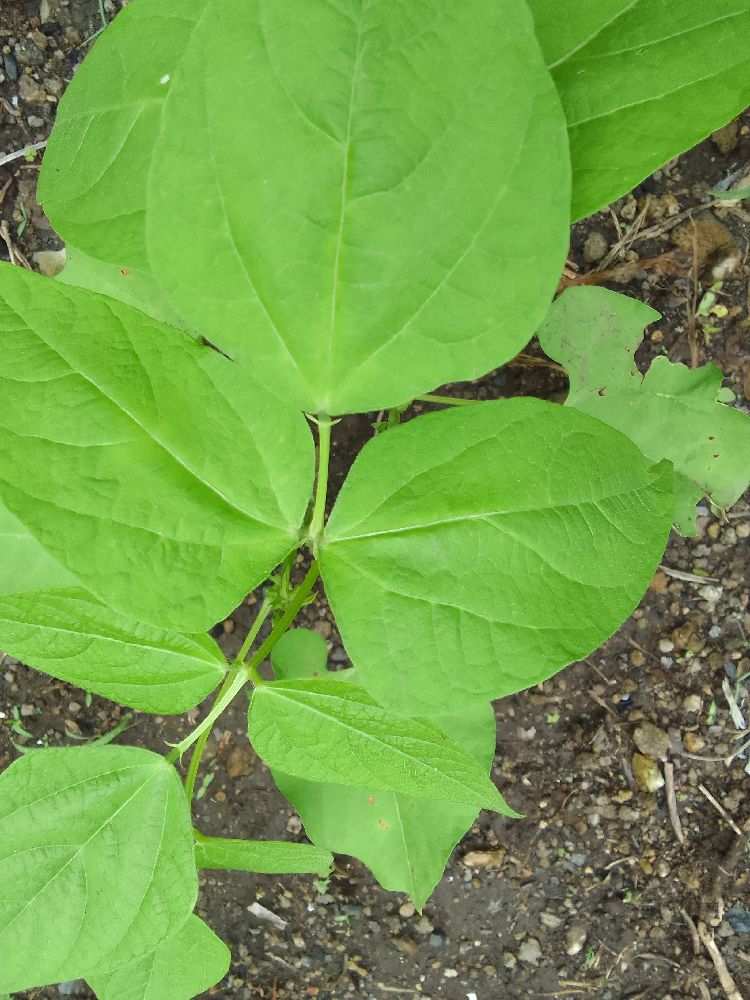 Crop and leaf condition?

common bean, healthy
